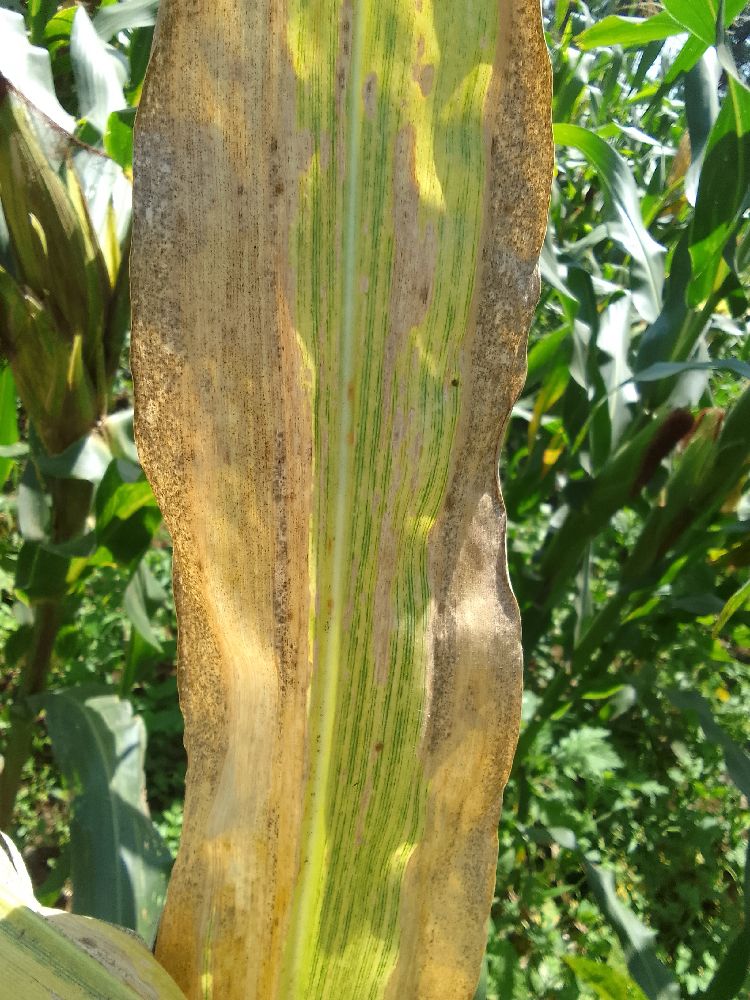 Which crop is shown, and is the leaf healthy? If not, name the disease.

maize, maize lethal necrosis
